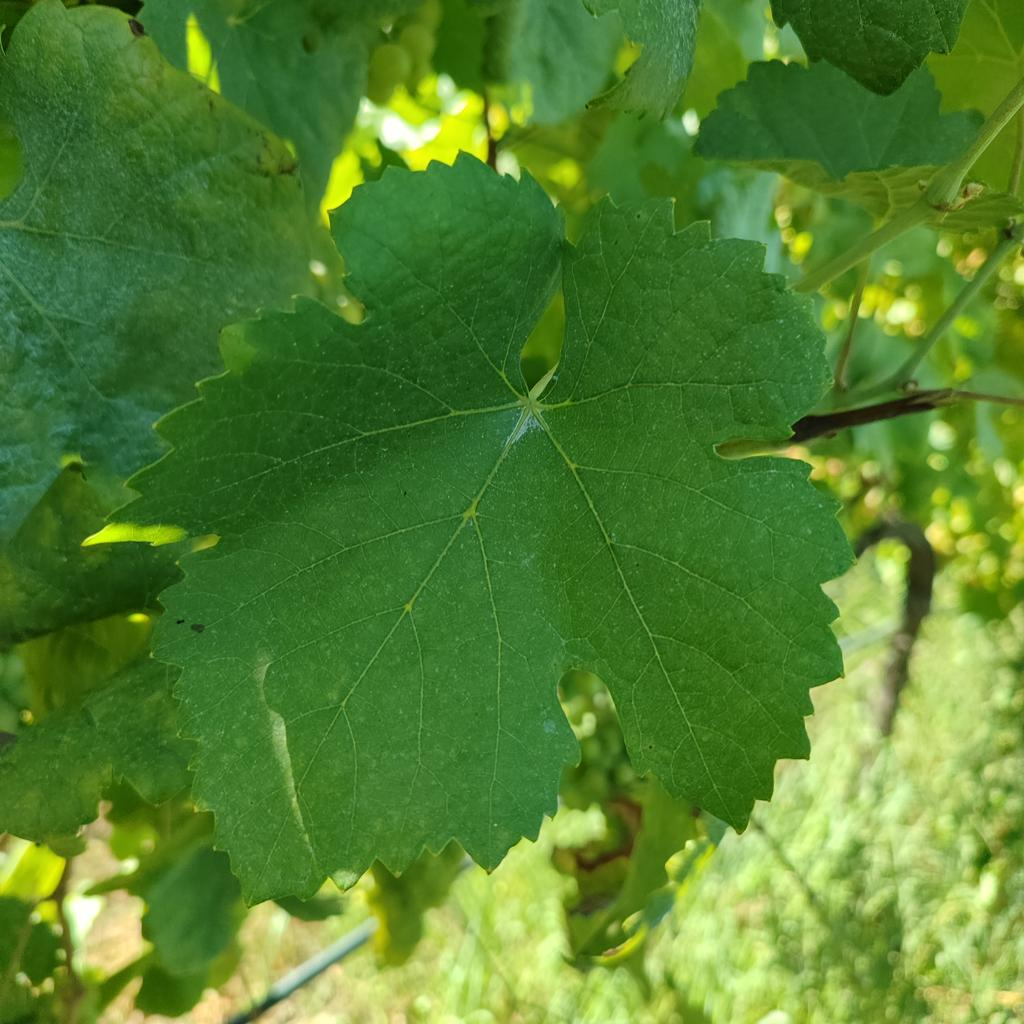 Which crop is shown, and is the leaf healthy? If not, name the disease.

grapevine, healthy
